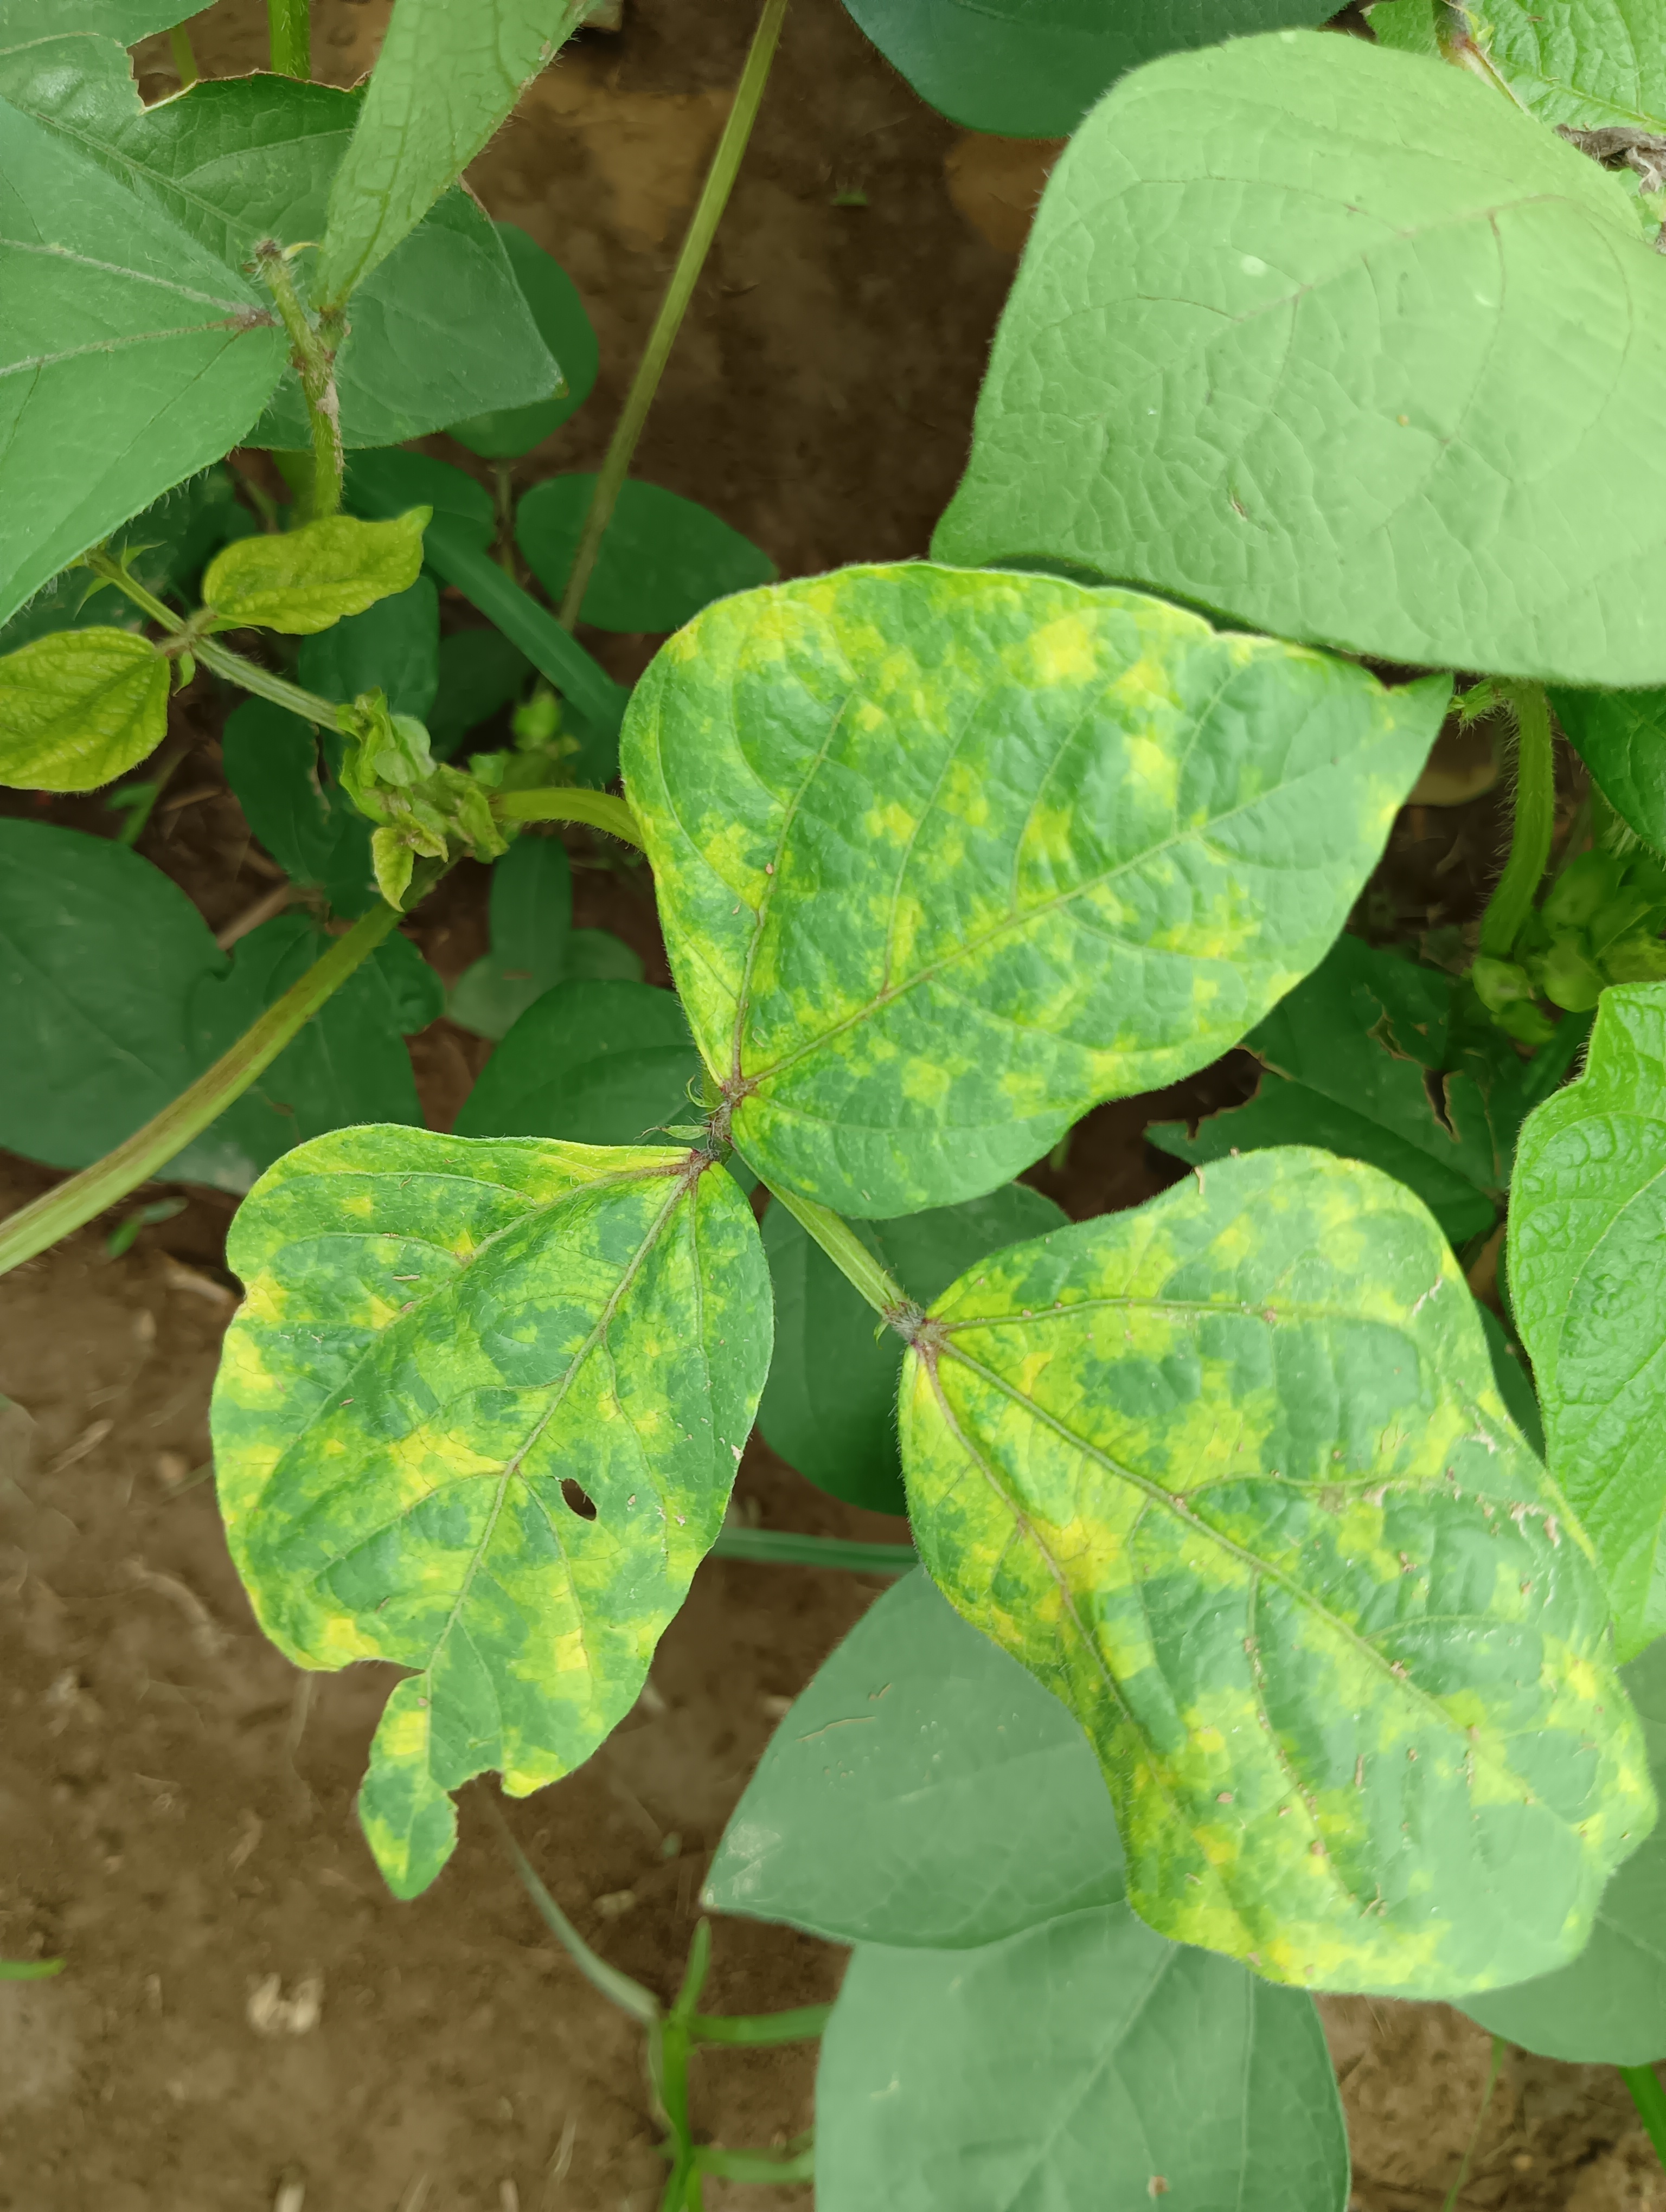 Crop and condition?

mungbean, yellow mosaic
